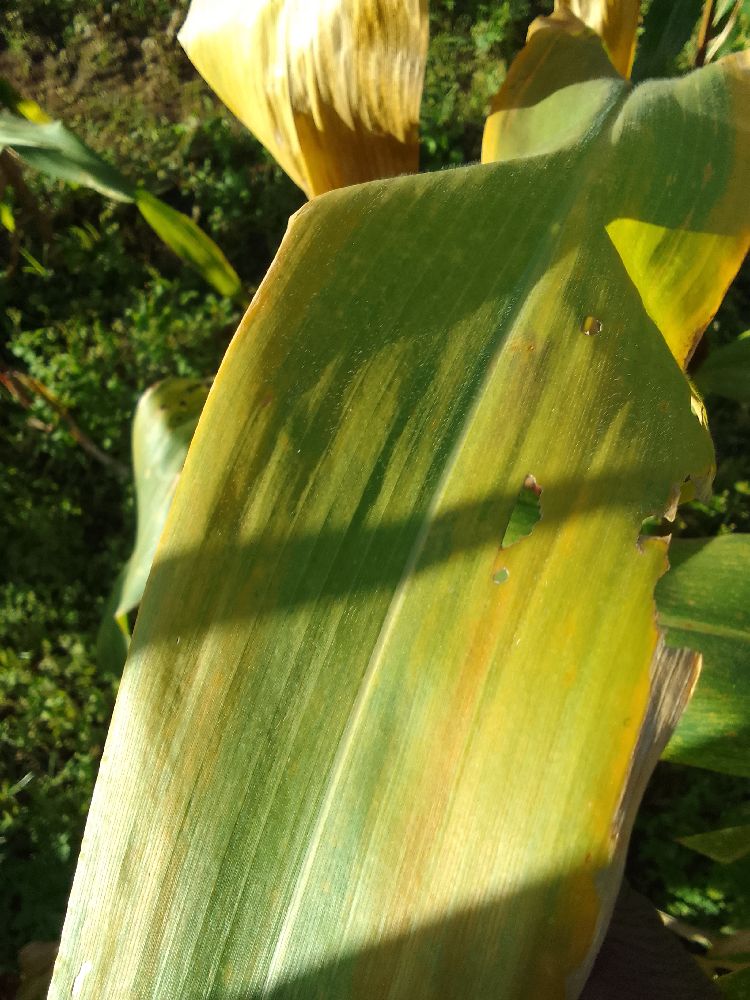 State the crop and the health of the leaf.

maize, maize lethal necrosis
